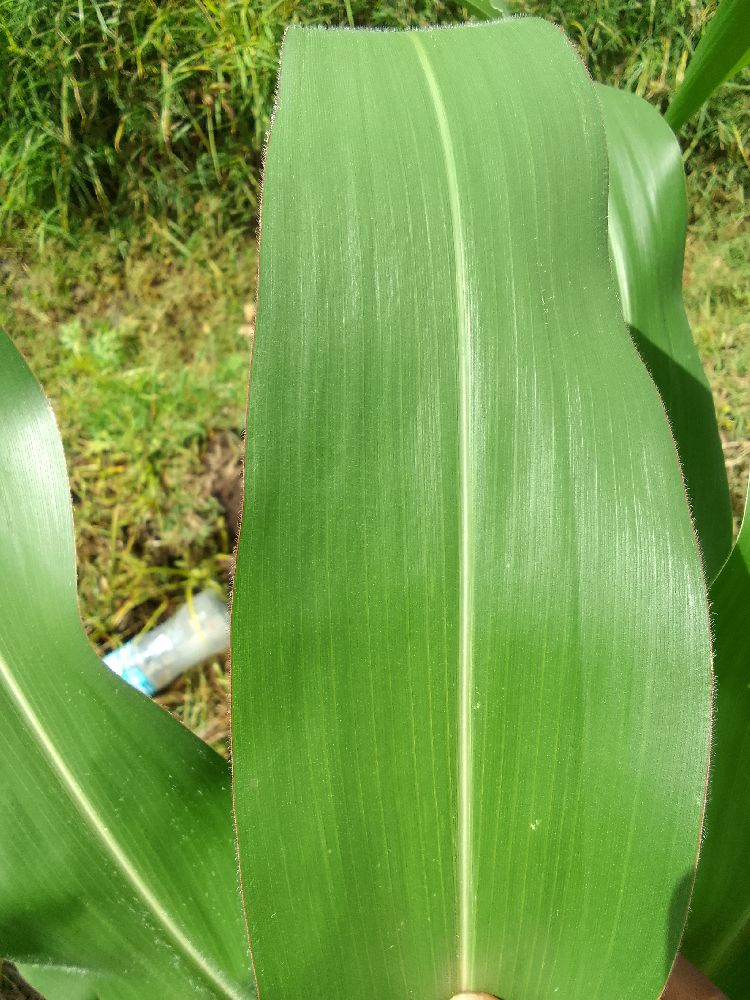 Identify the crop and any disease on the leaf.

maize, healthy
